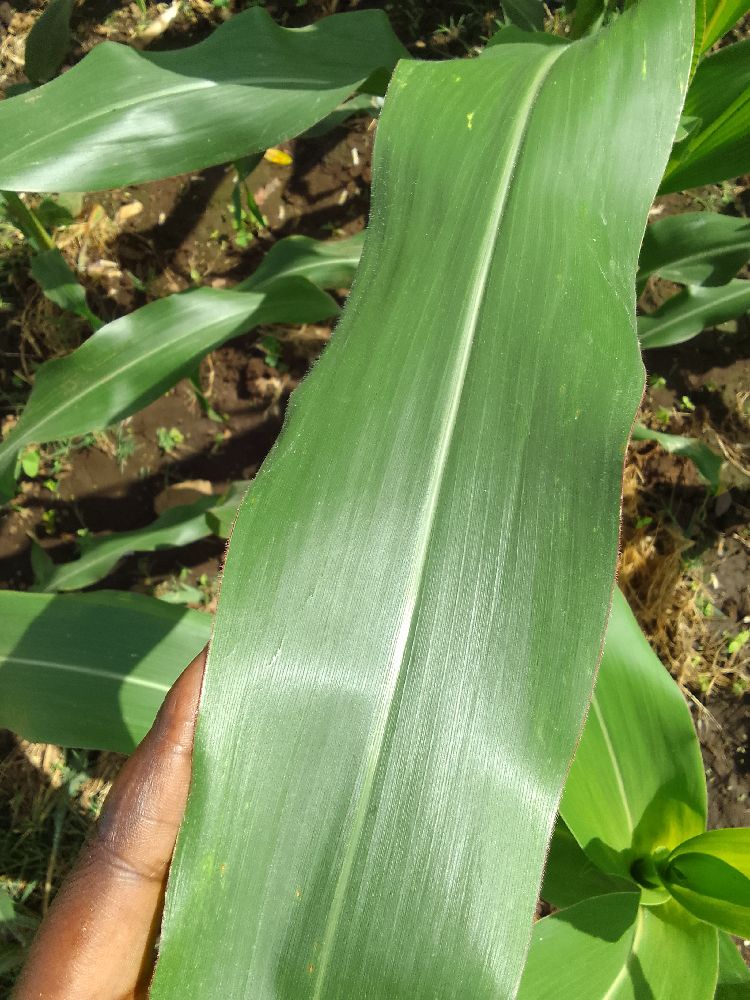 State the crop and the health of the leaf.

maize, healthy
